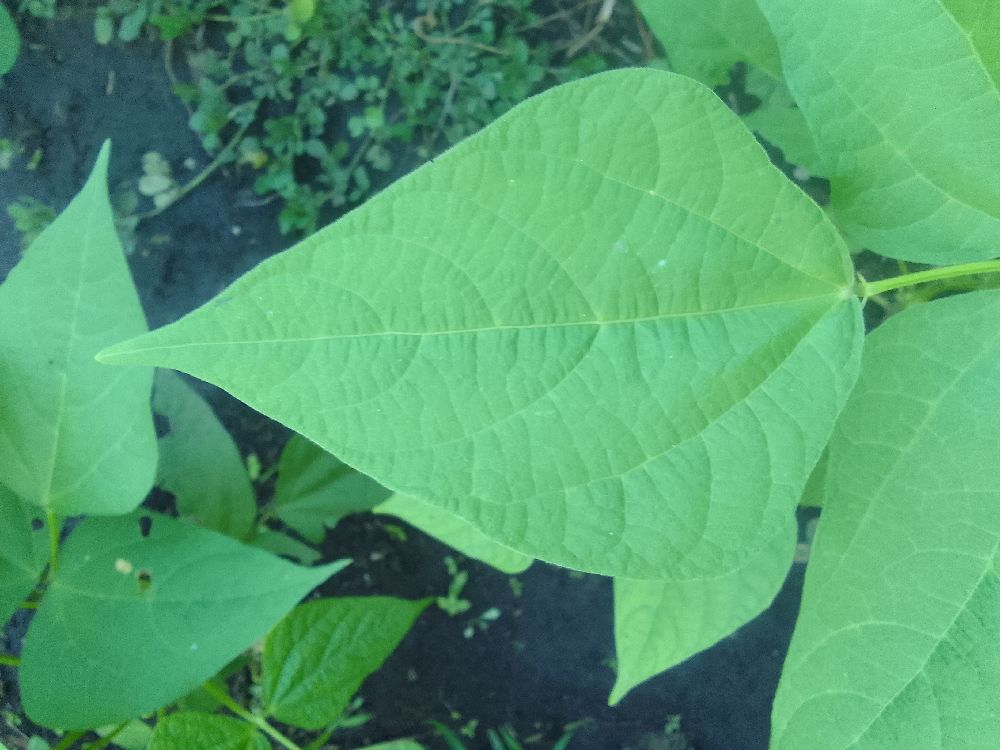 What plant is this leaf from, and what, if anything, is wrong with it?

common bean, healthy
